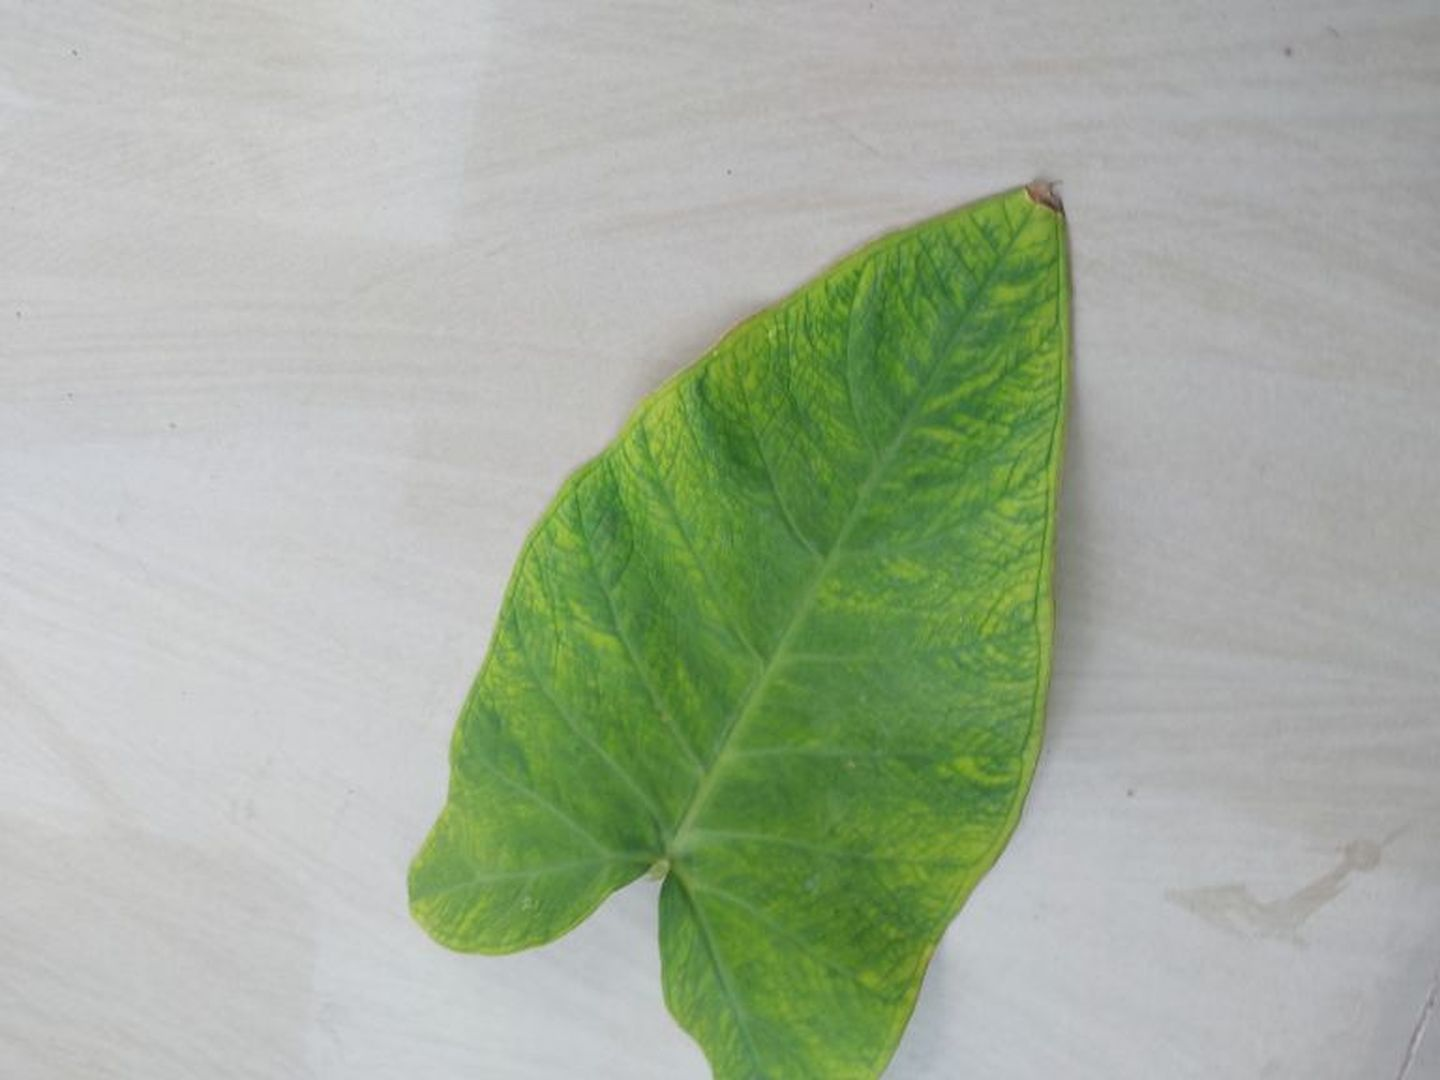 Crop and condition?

taro, mosaic
